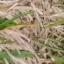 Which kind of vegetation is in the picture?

grass
